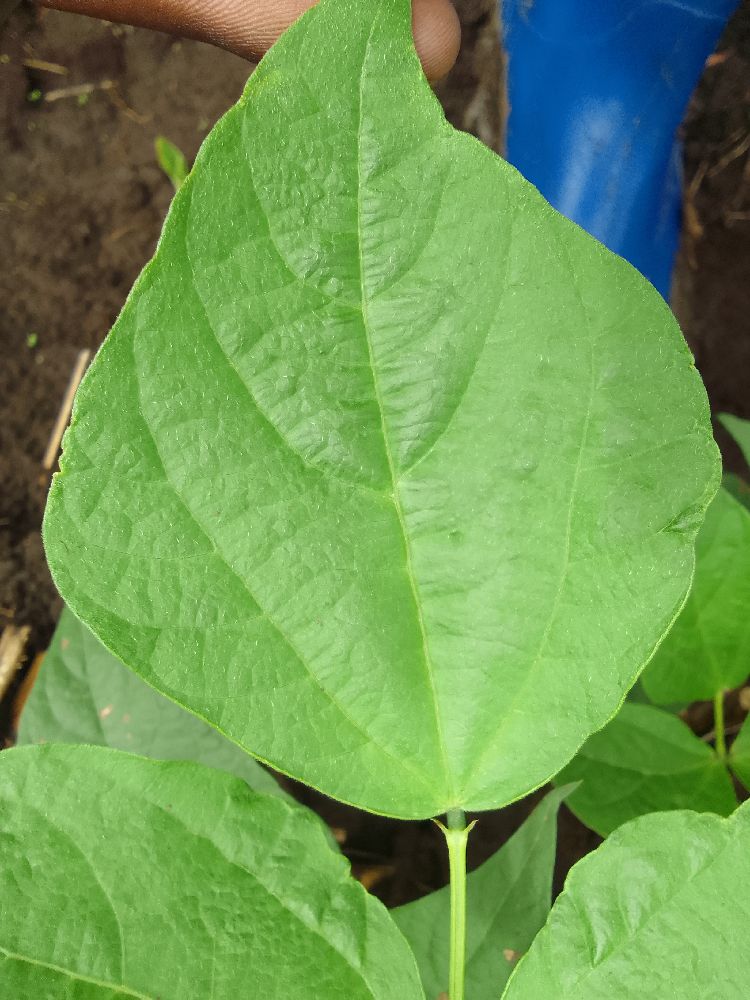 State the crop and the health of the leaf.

common bean, healthy
